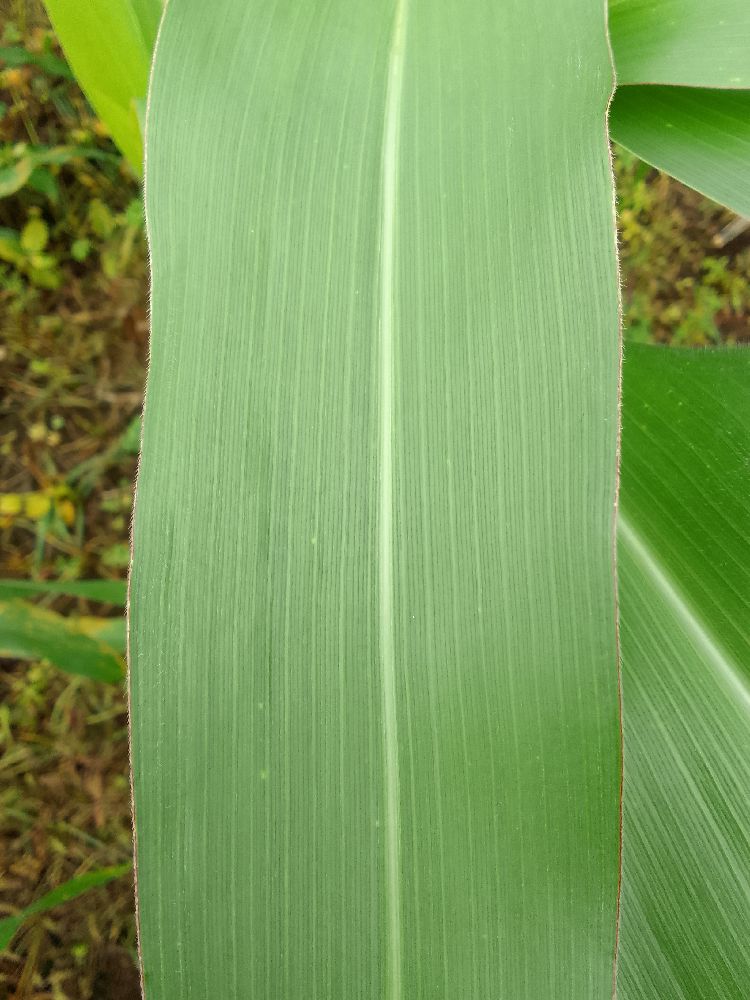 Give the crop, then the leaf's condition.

maize, healthy
